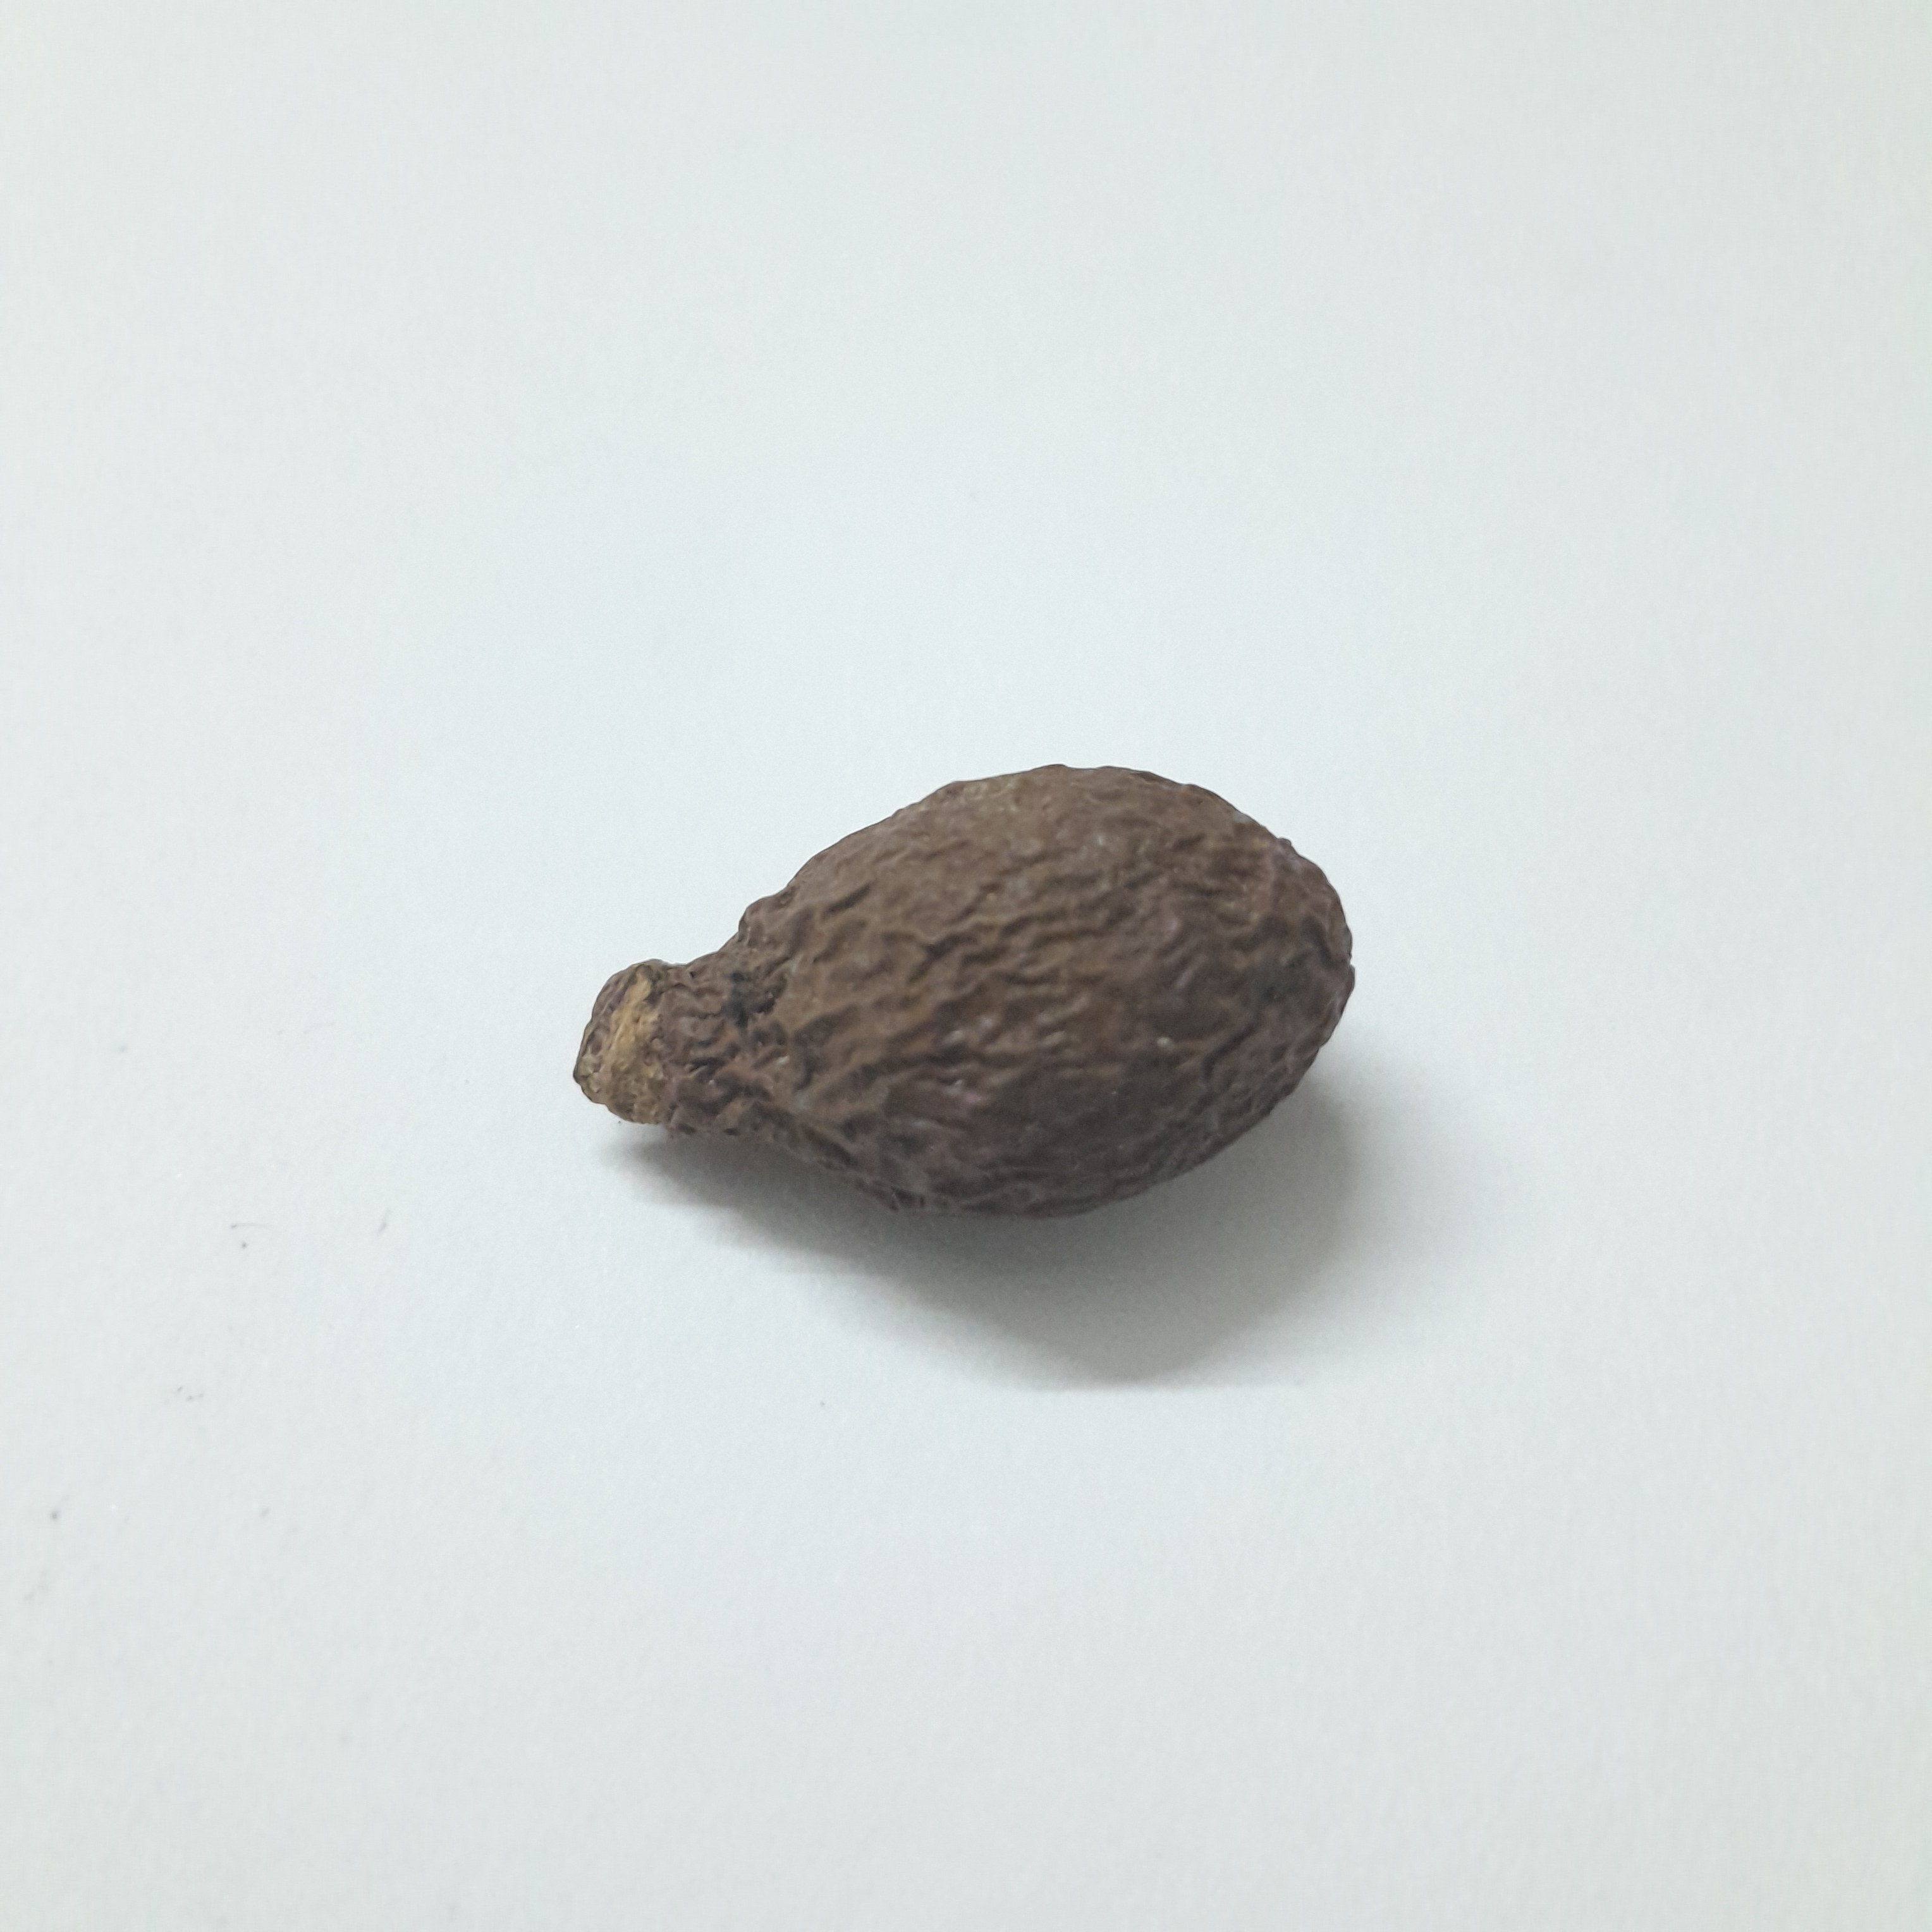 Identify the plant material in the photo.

niranjanphal
